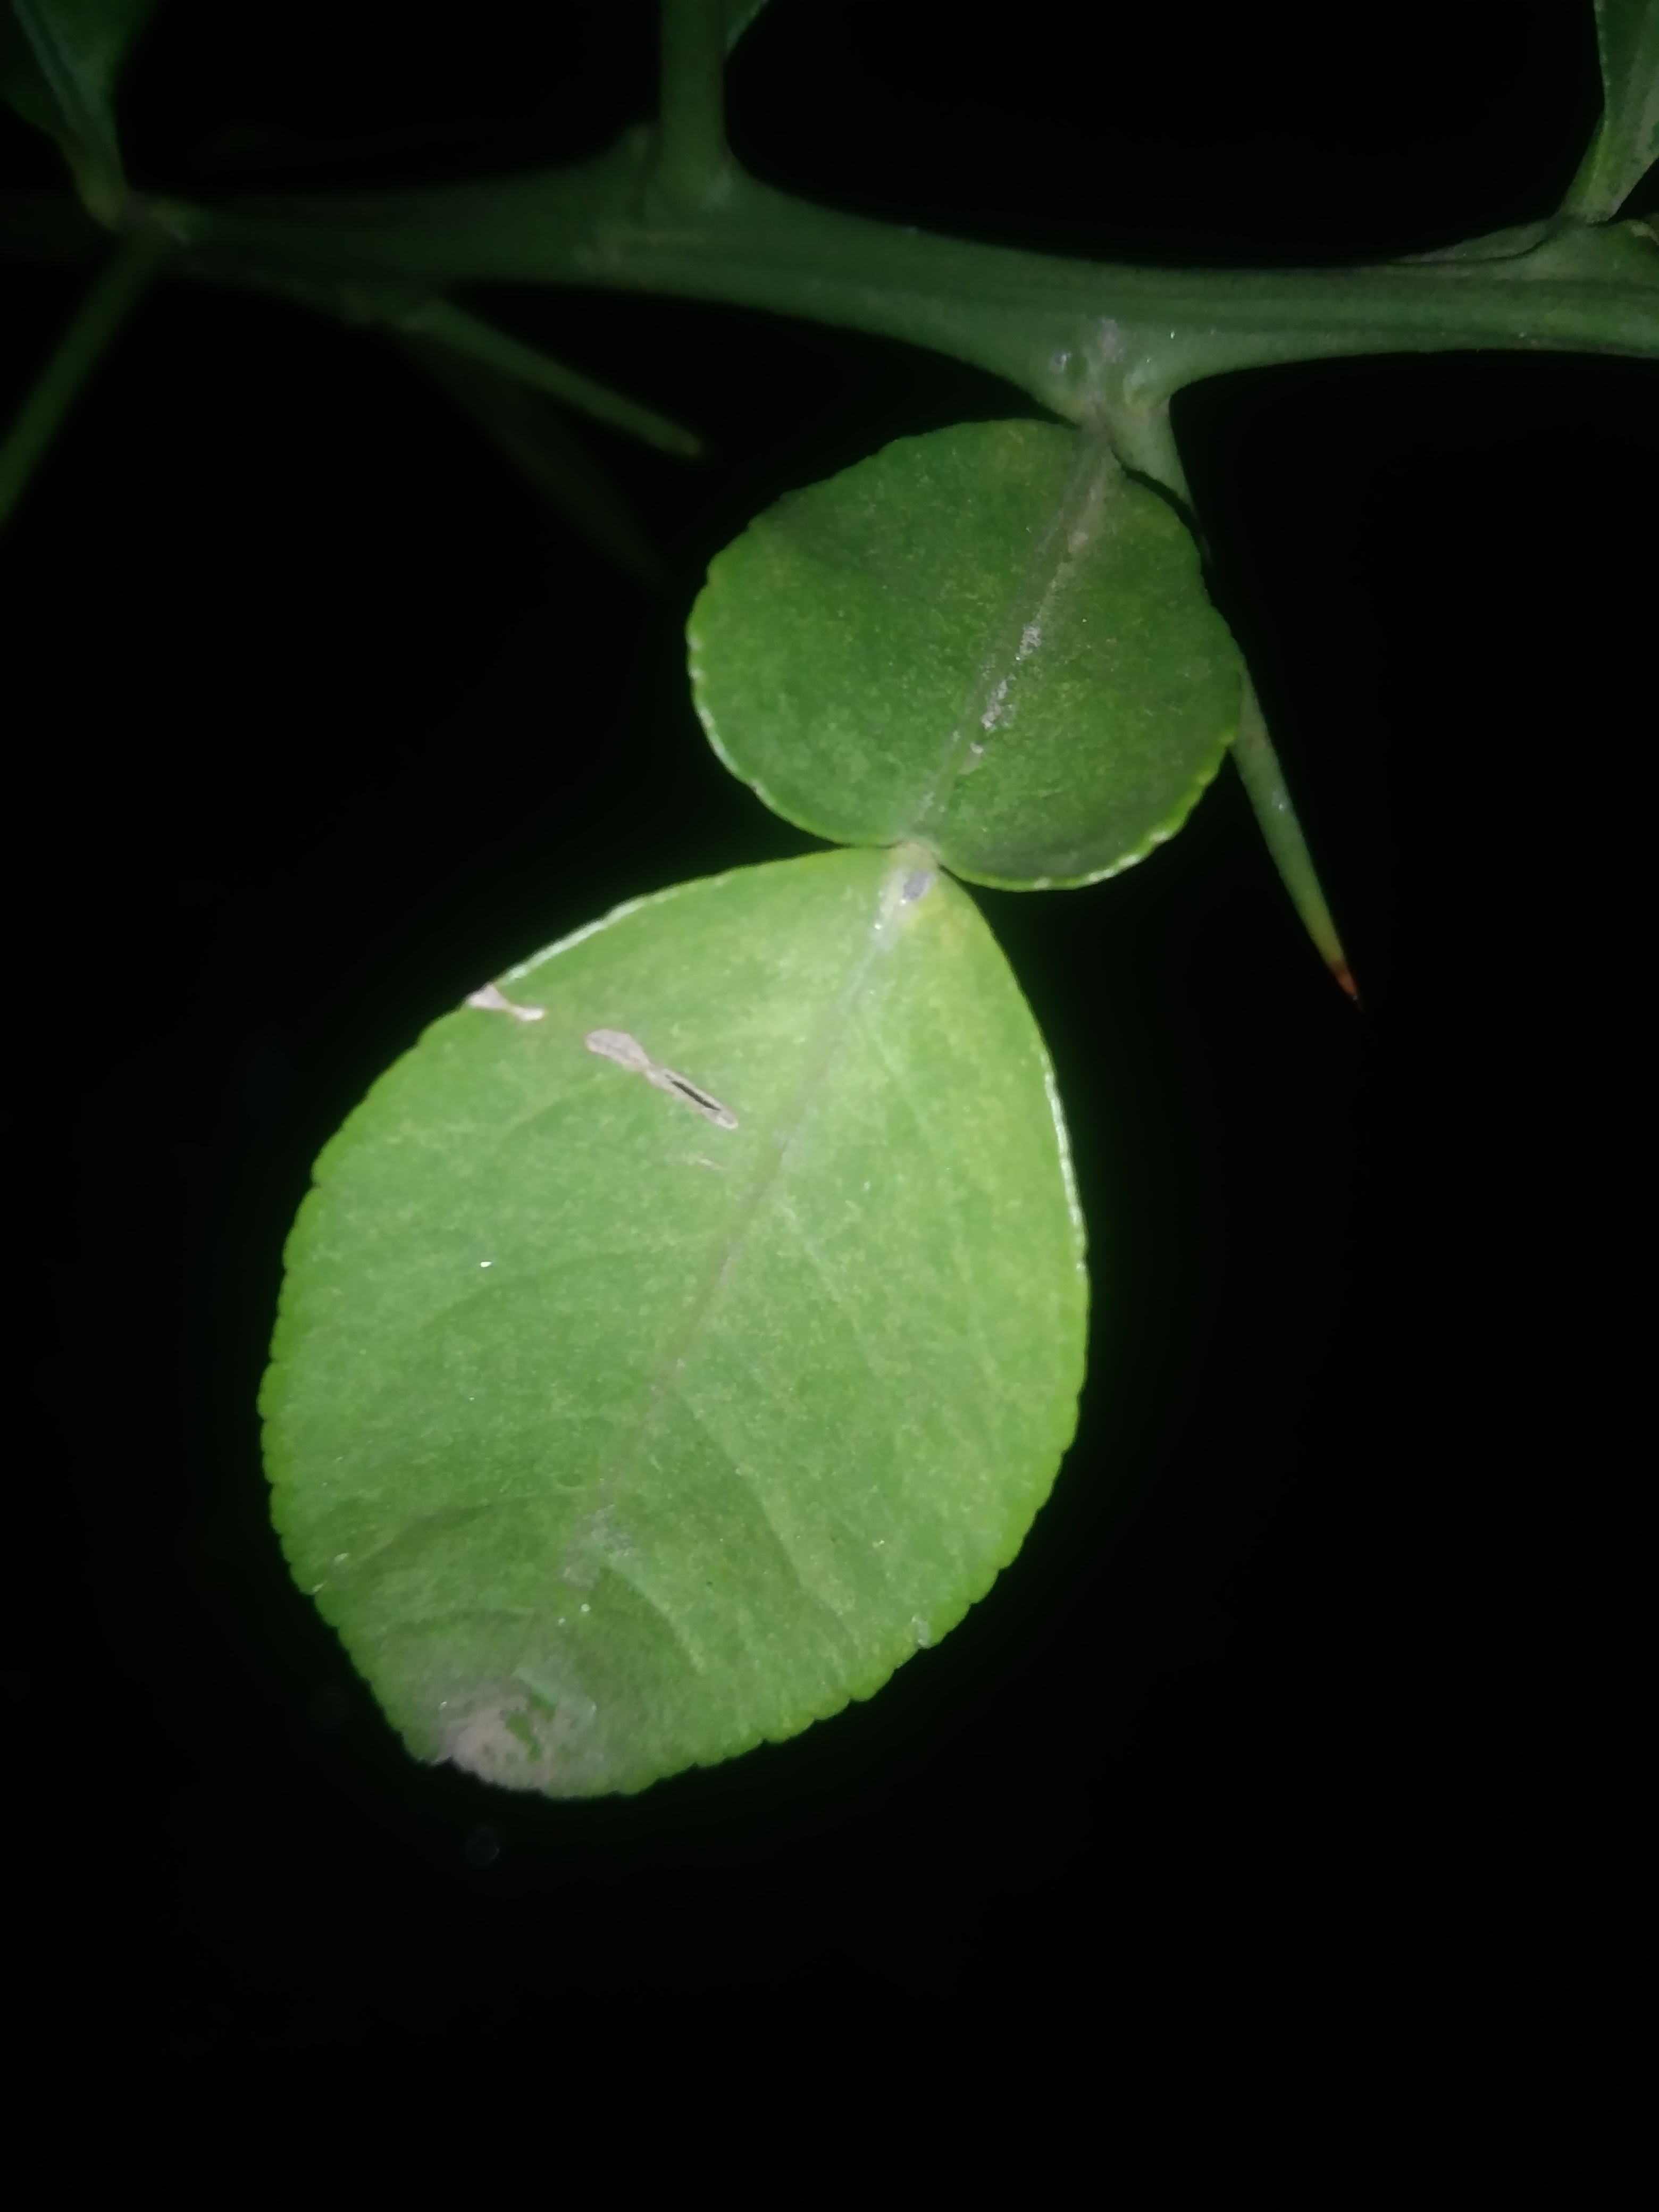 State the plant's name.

lemon
